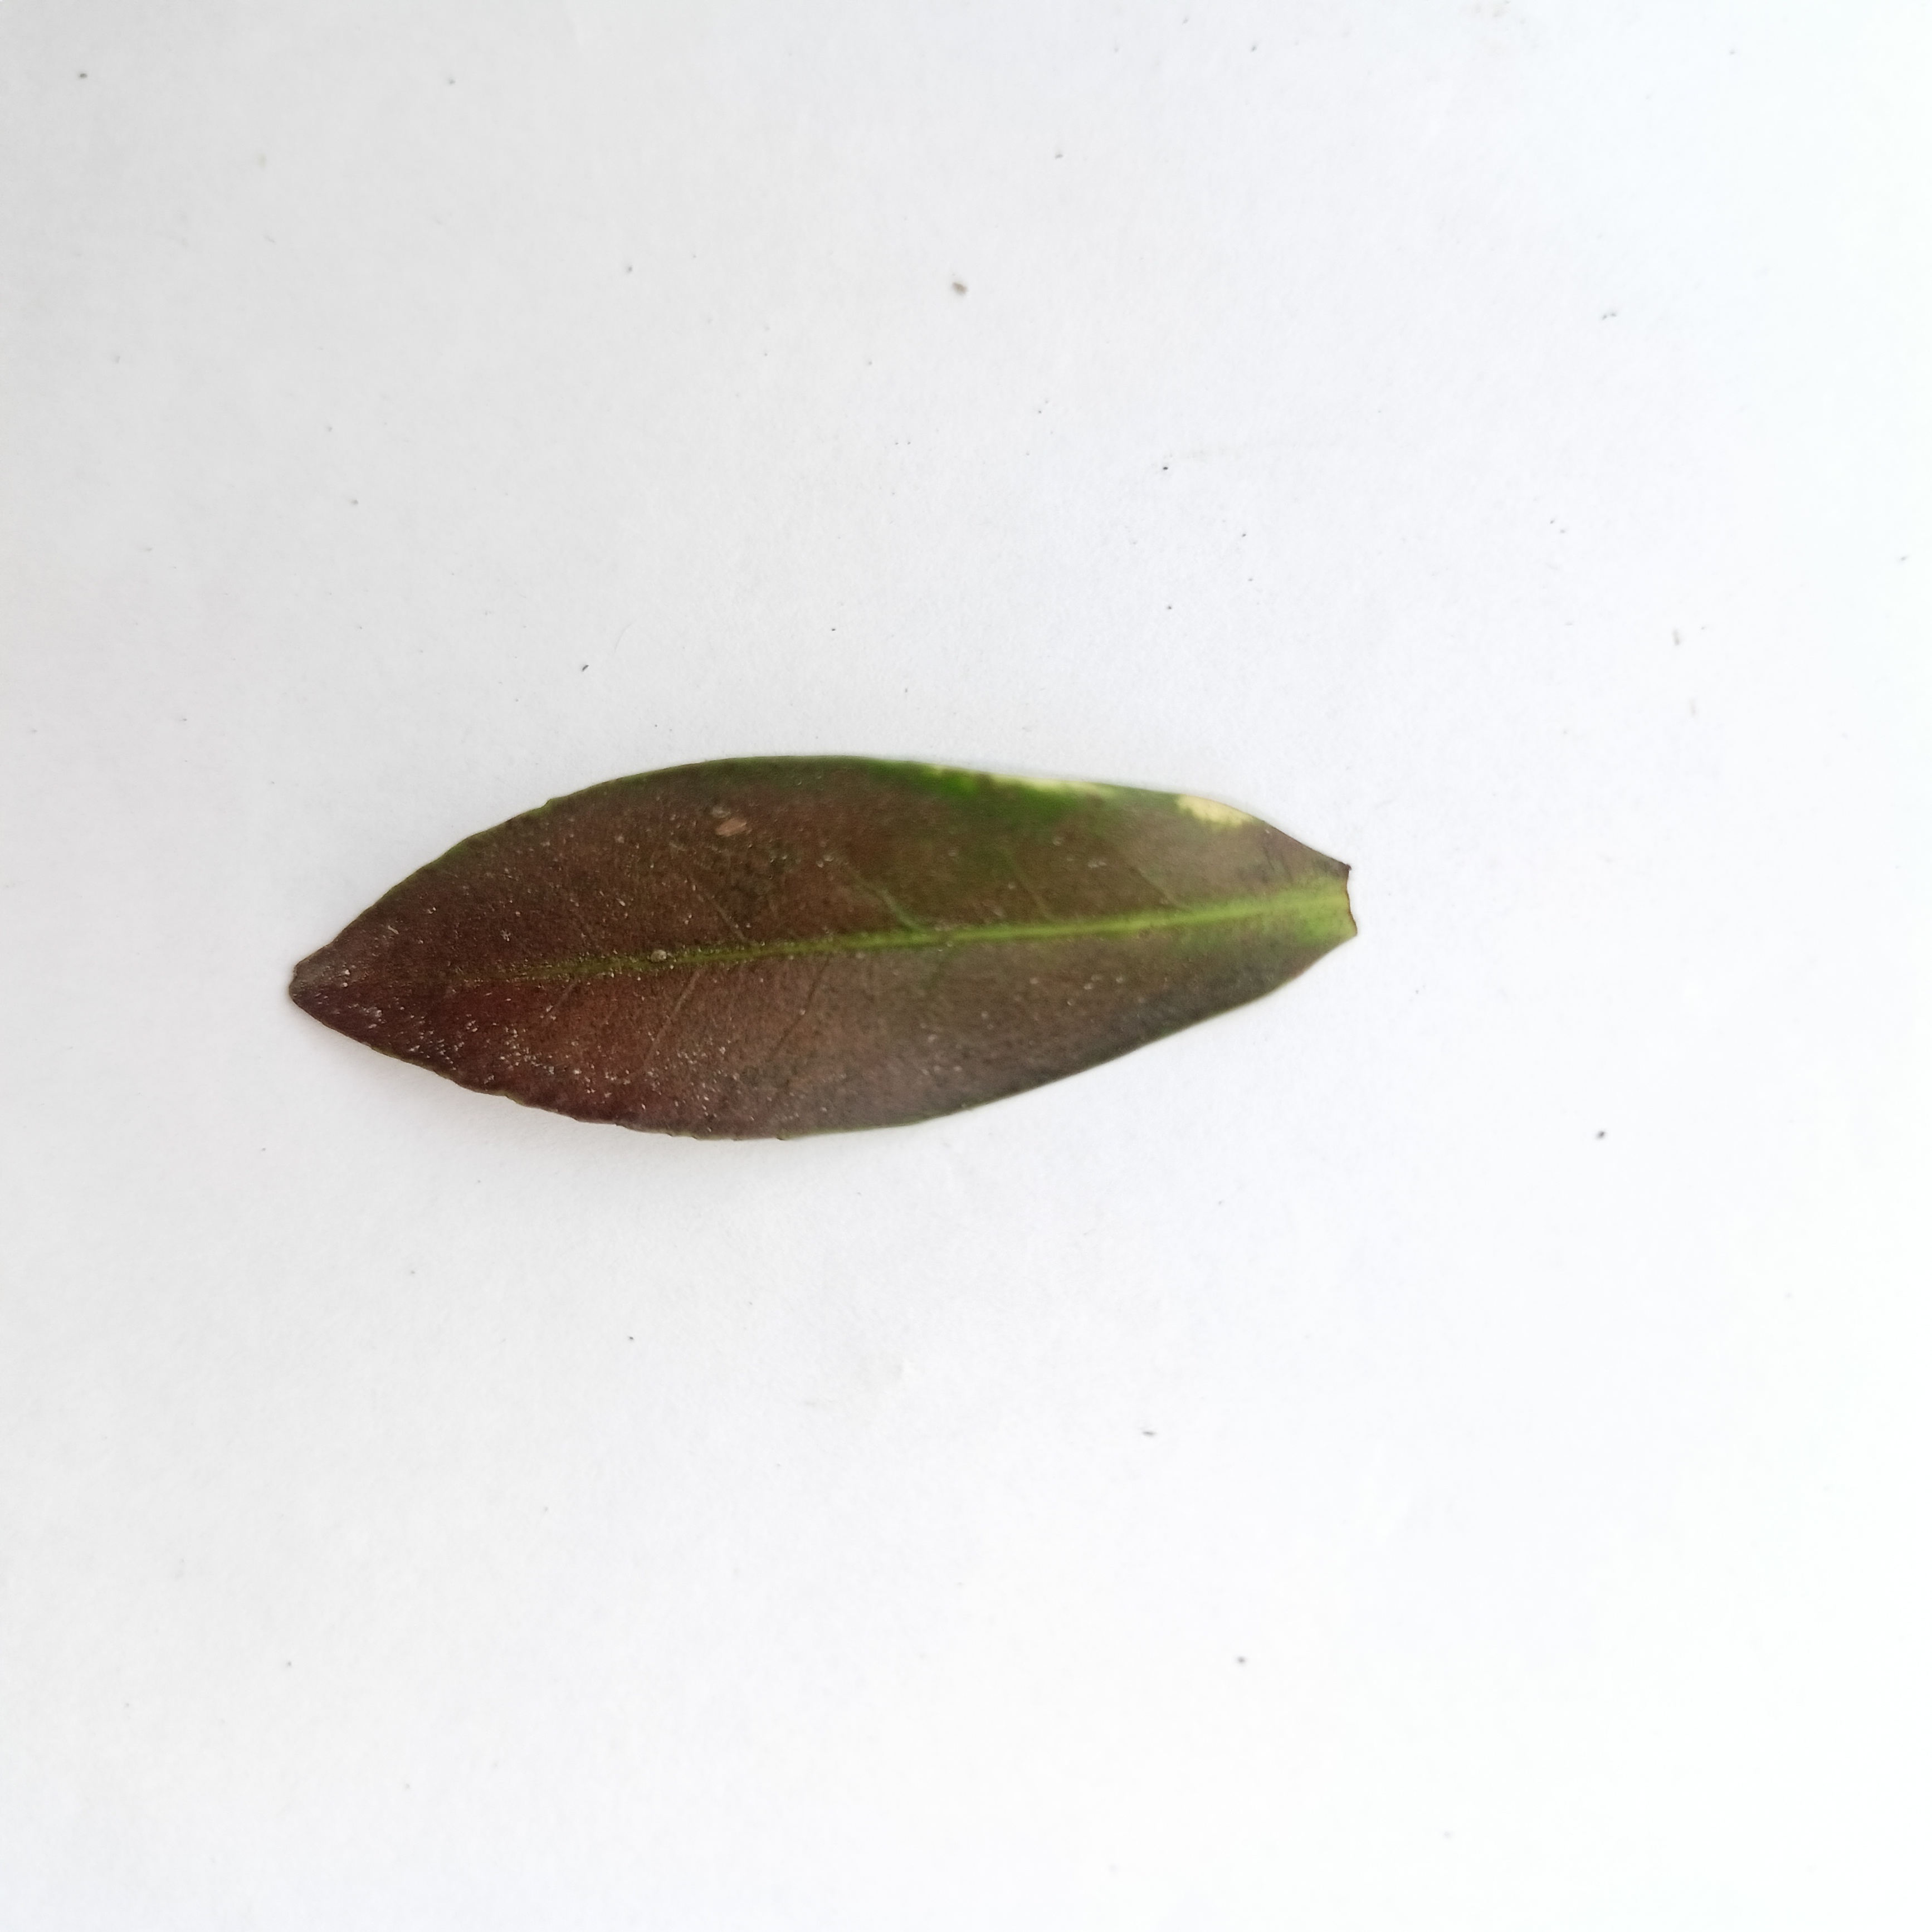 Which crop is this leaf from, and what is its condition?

tea, red rust
